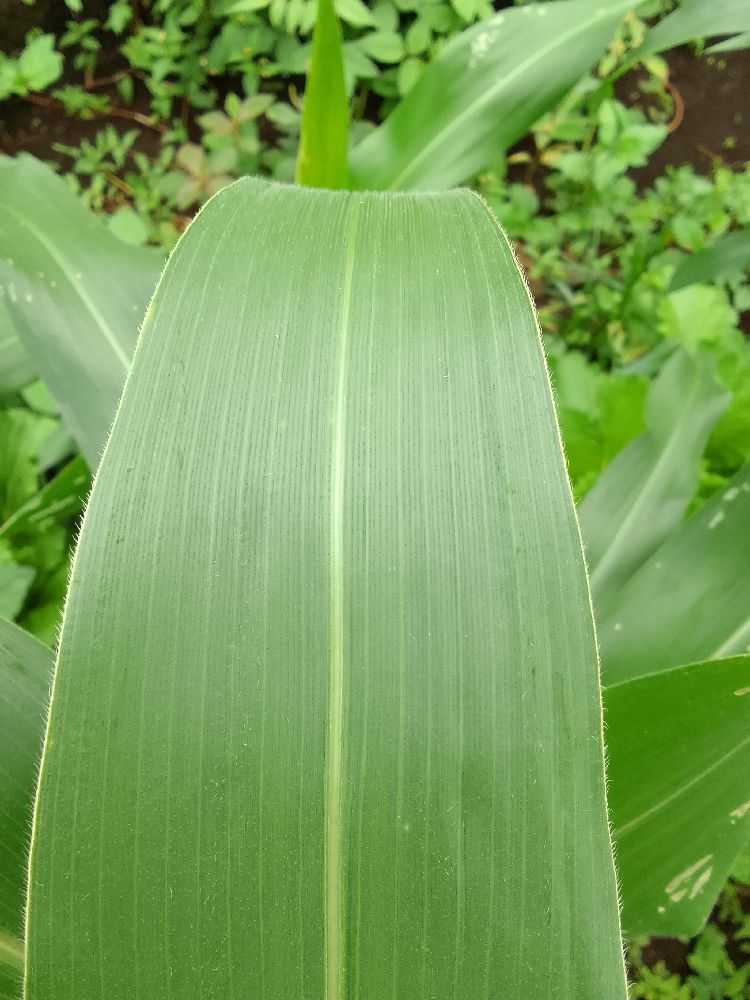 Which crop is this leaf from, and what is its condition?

maize, healthy
